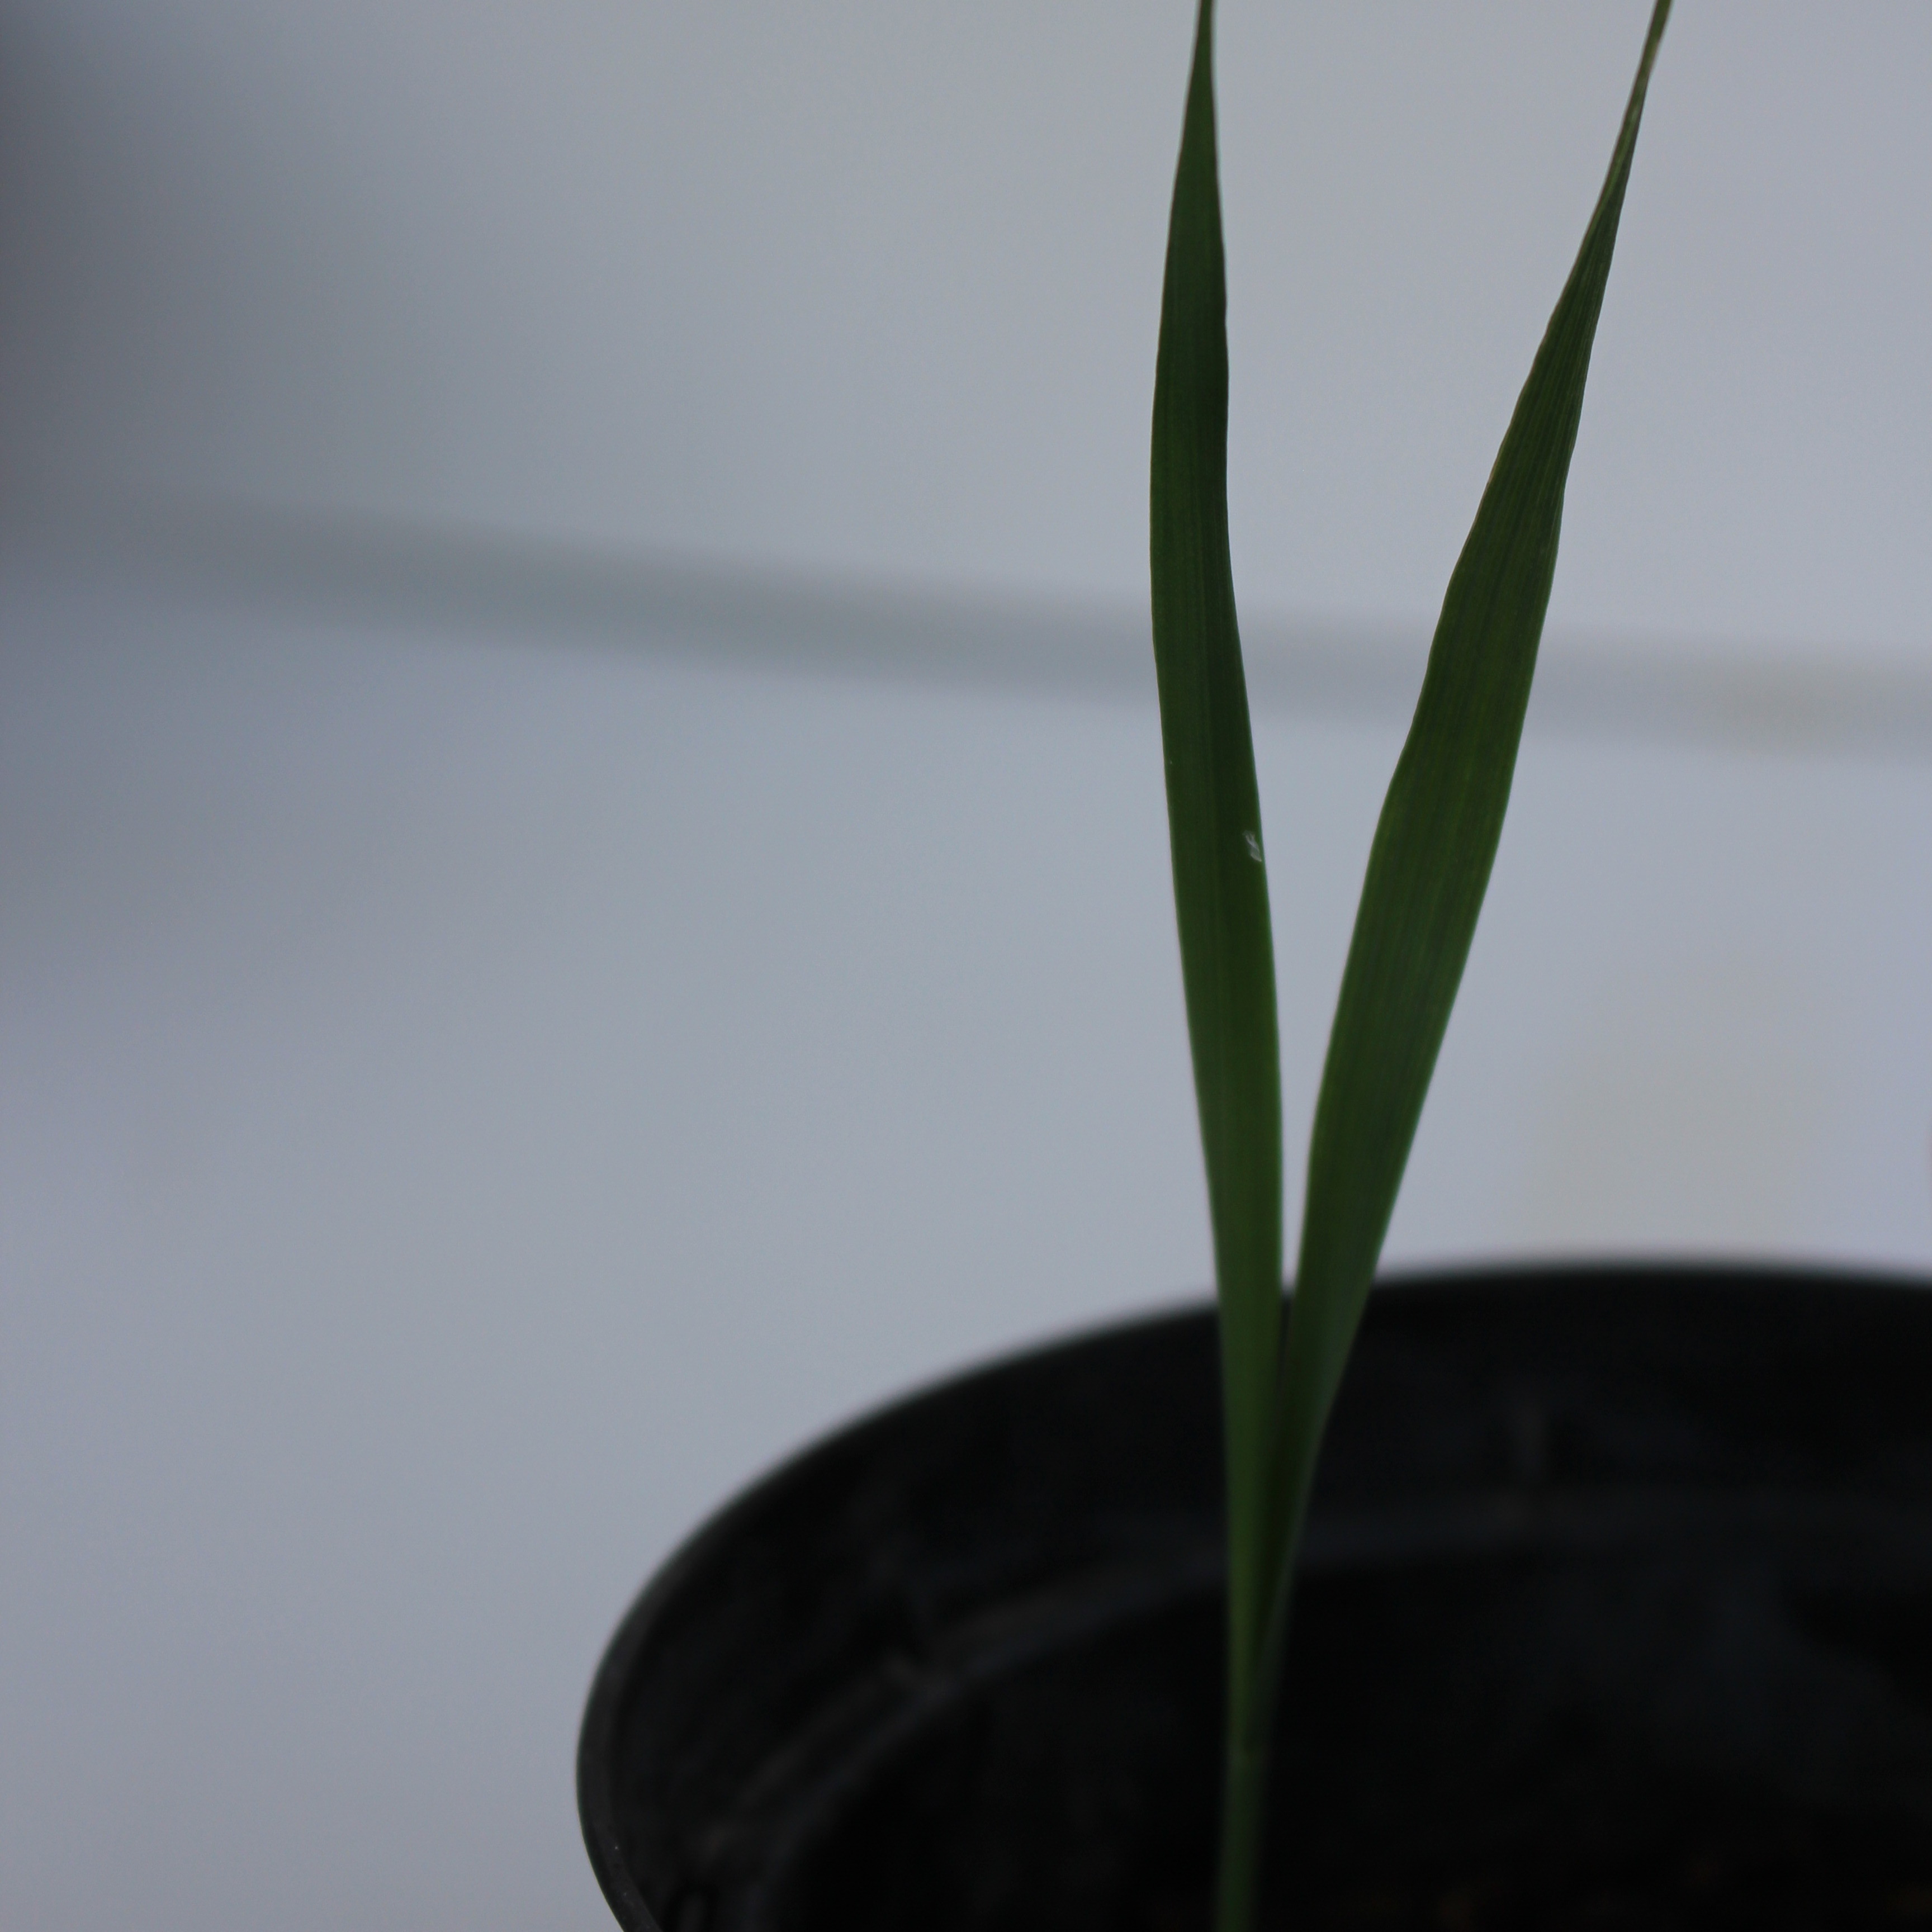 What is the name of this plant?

Avena sterilis
